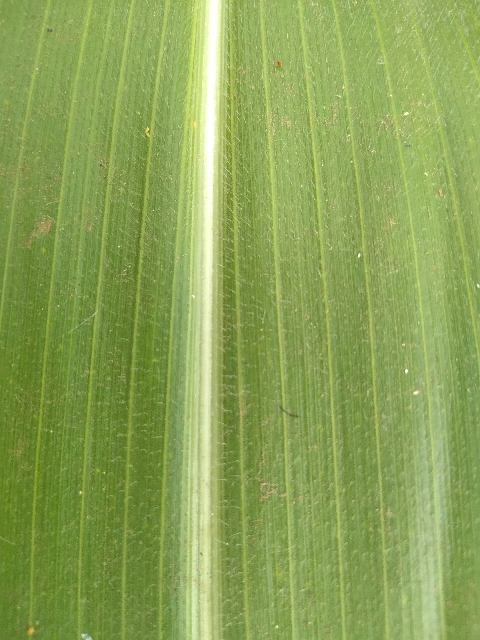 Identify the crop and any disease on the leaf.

maize, healthy
